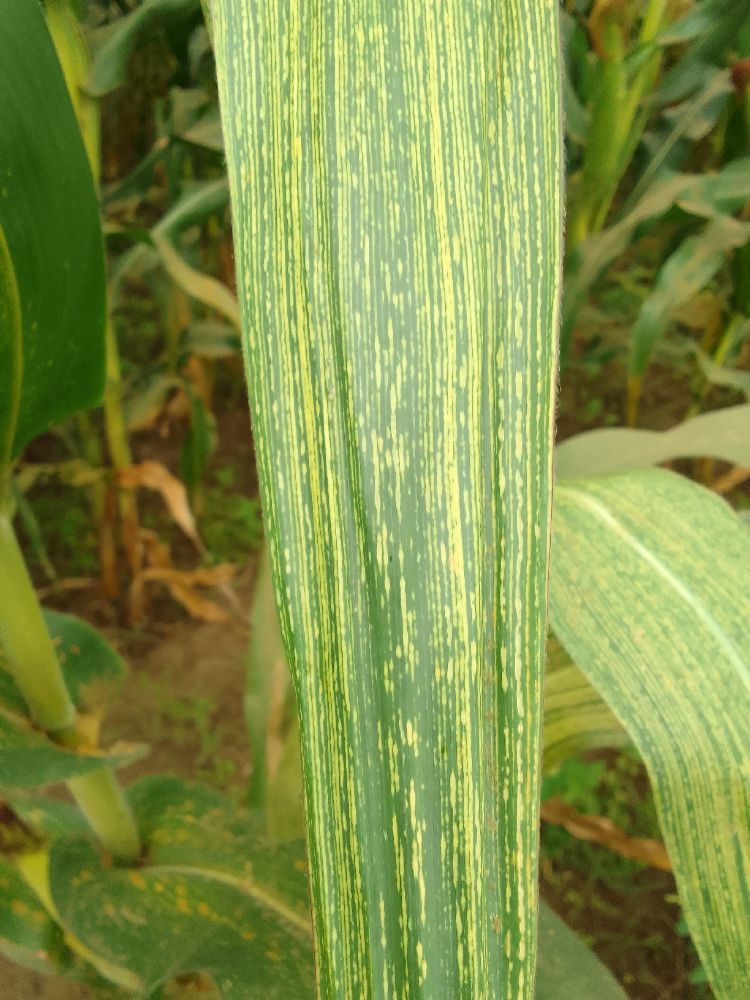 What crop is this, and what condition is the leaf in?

maize, maize streak virus
